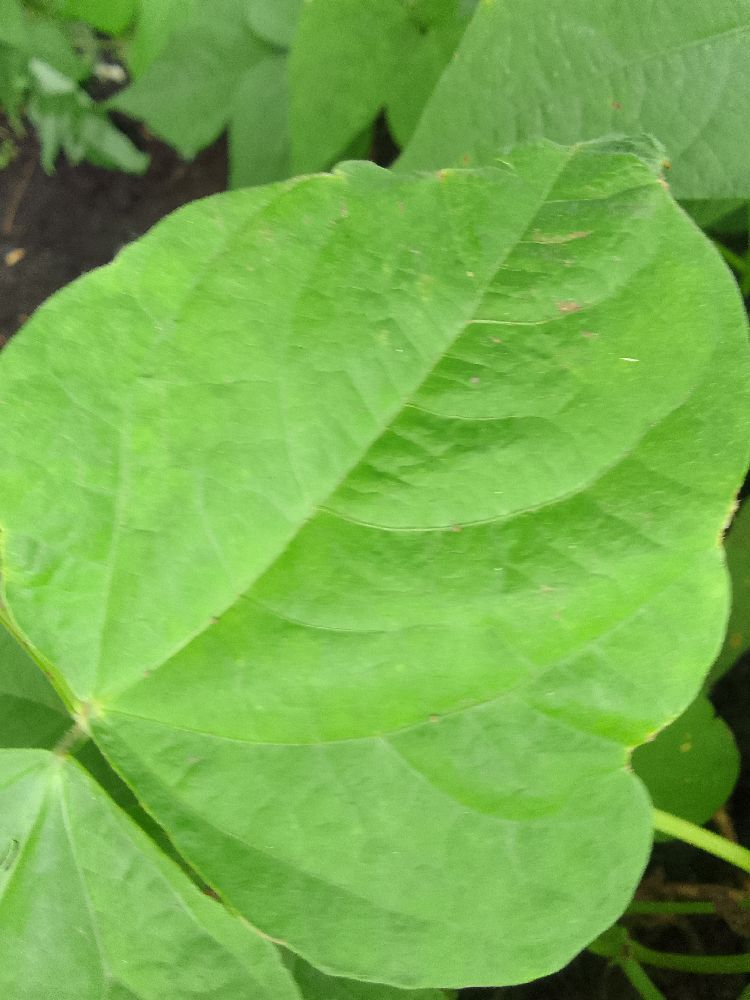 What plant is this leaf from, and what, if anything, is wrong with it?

common bean, healthy
